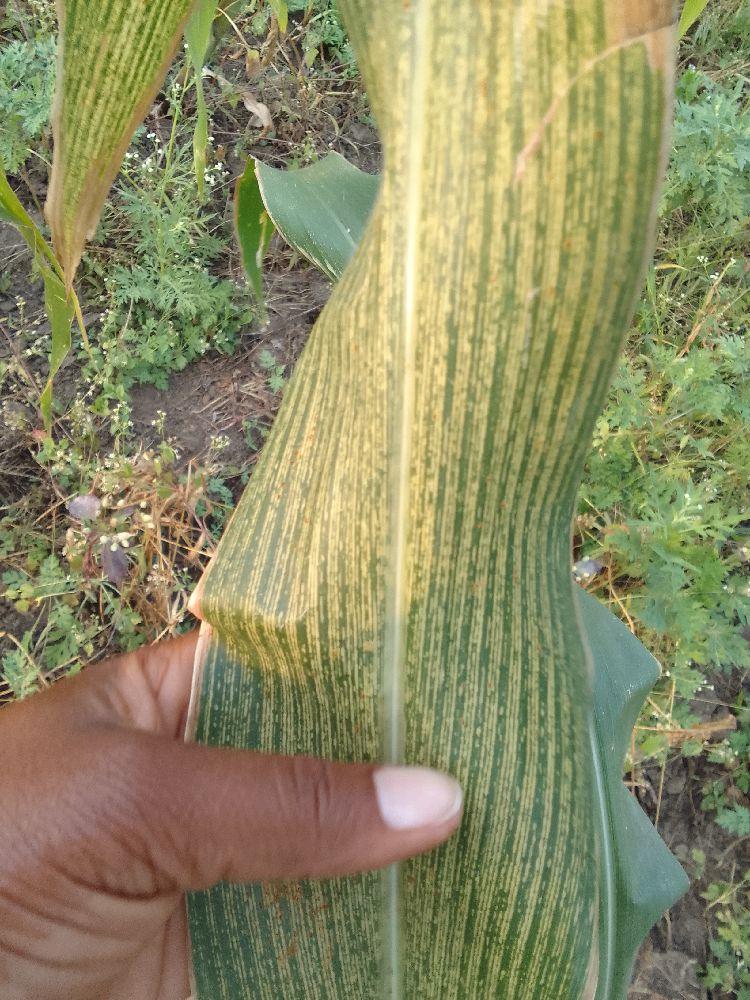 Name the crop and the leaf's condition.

maize, maize streak virus
